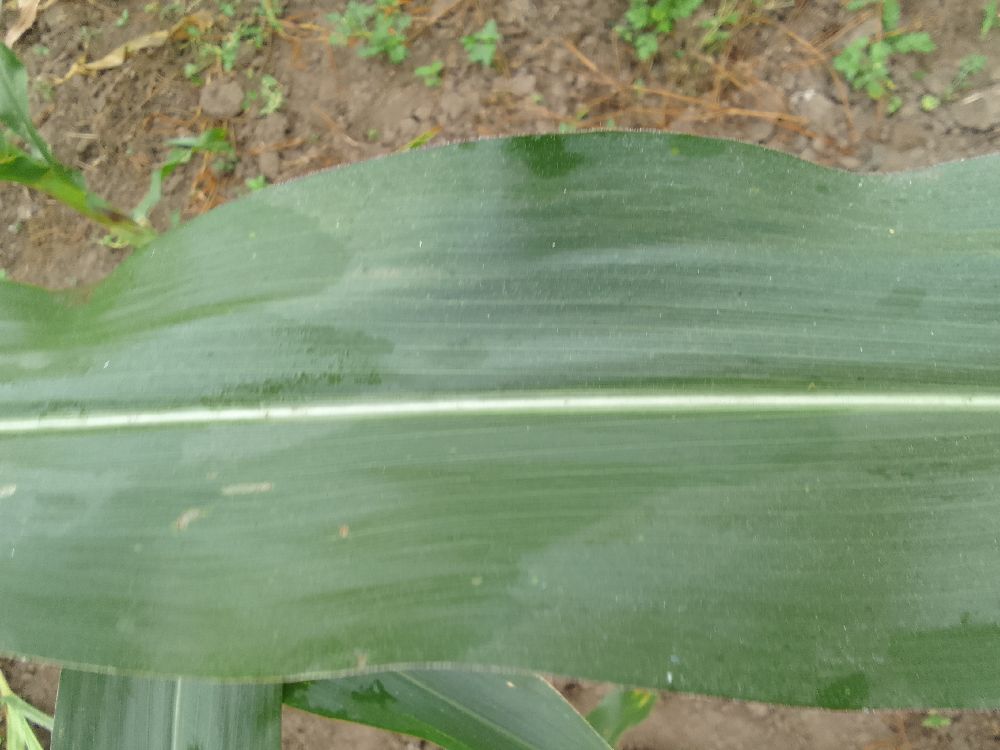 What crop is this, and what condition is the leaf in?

maize, healthy
